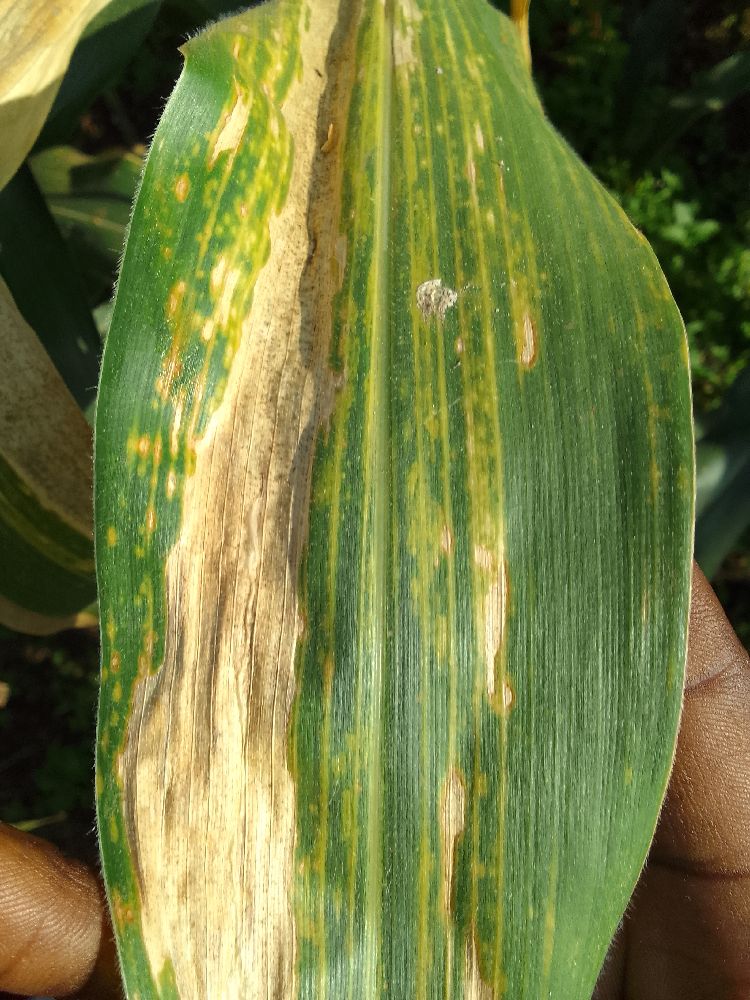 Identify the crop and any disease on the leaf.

maize, maize lethal necrosis
